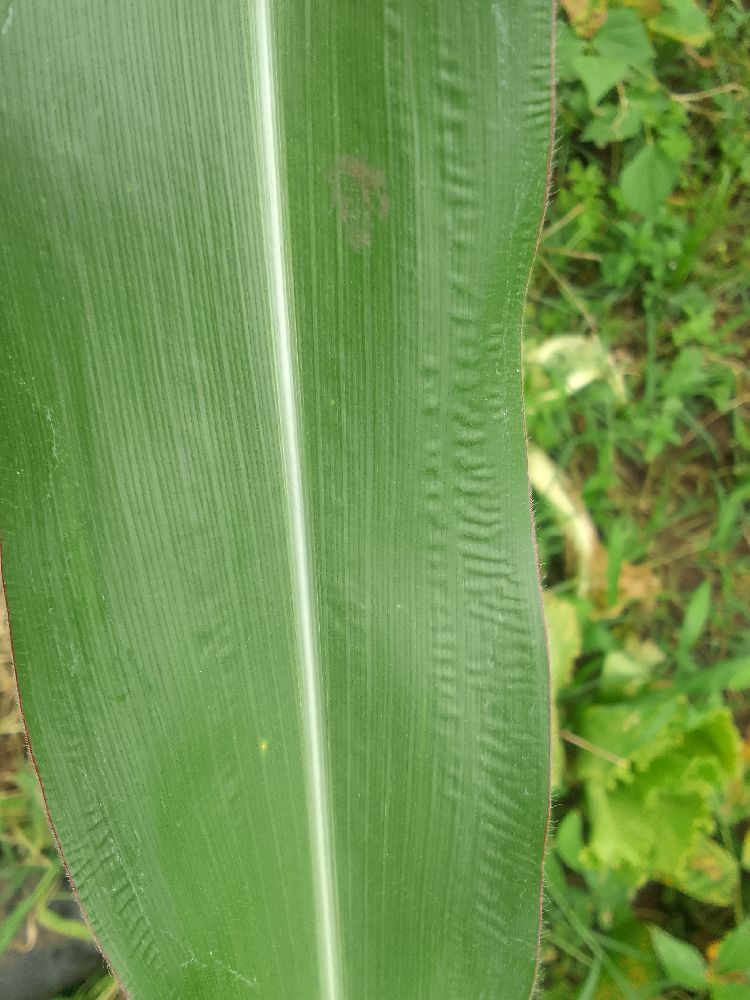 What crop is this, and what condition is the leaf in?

maize, healthy
